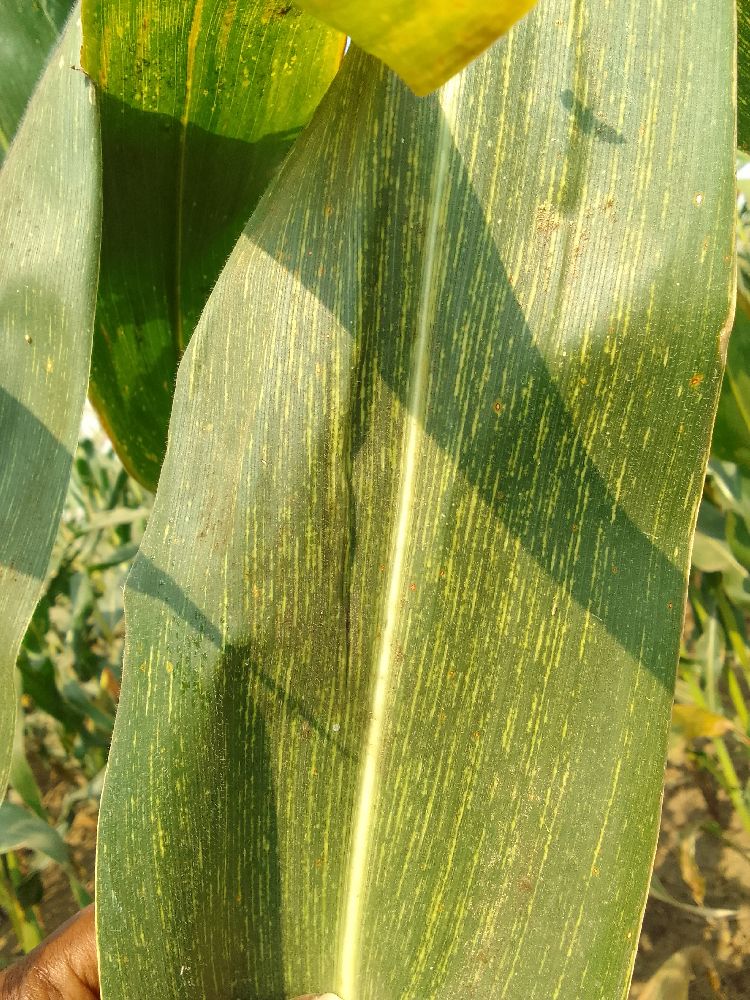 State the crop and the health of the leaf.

maize, maize streak virus
